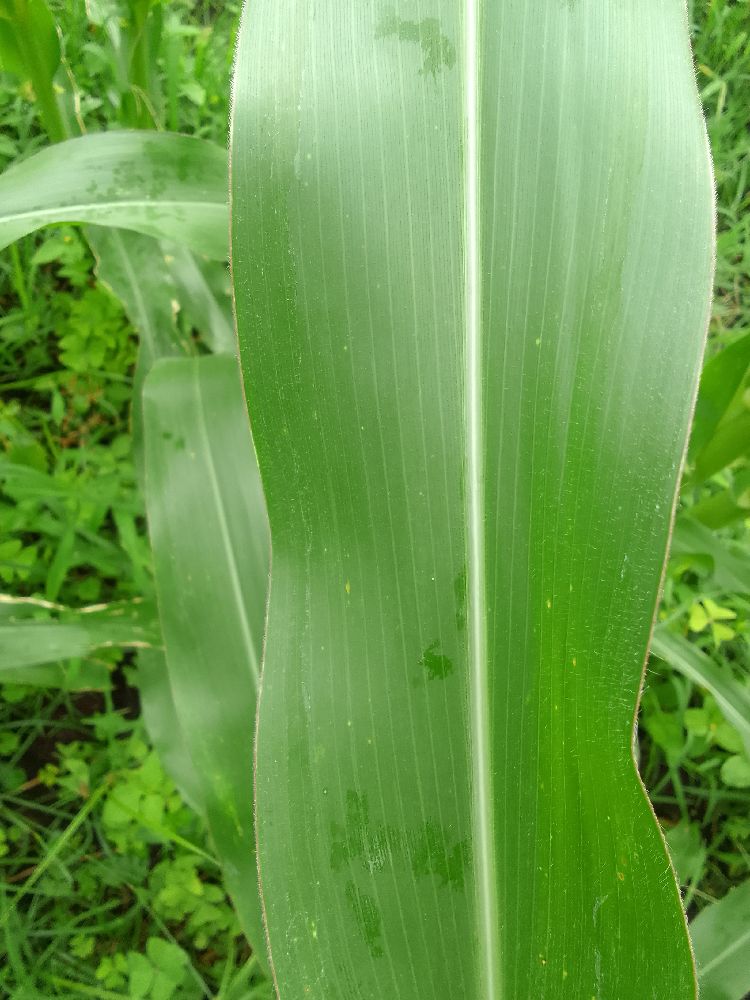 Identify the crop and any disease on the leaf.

maize, healthy
